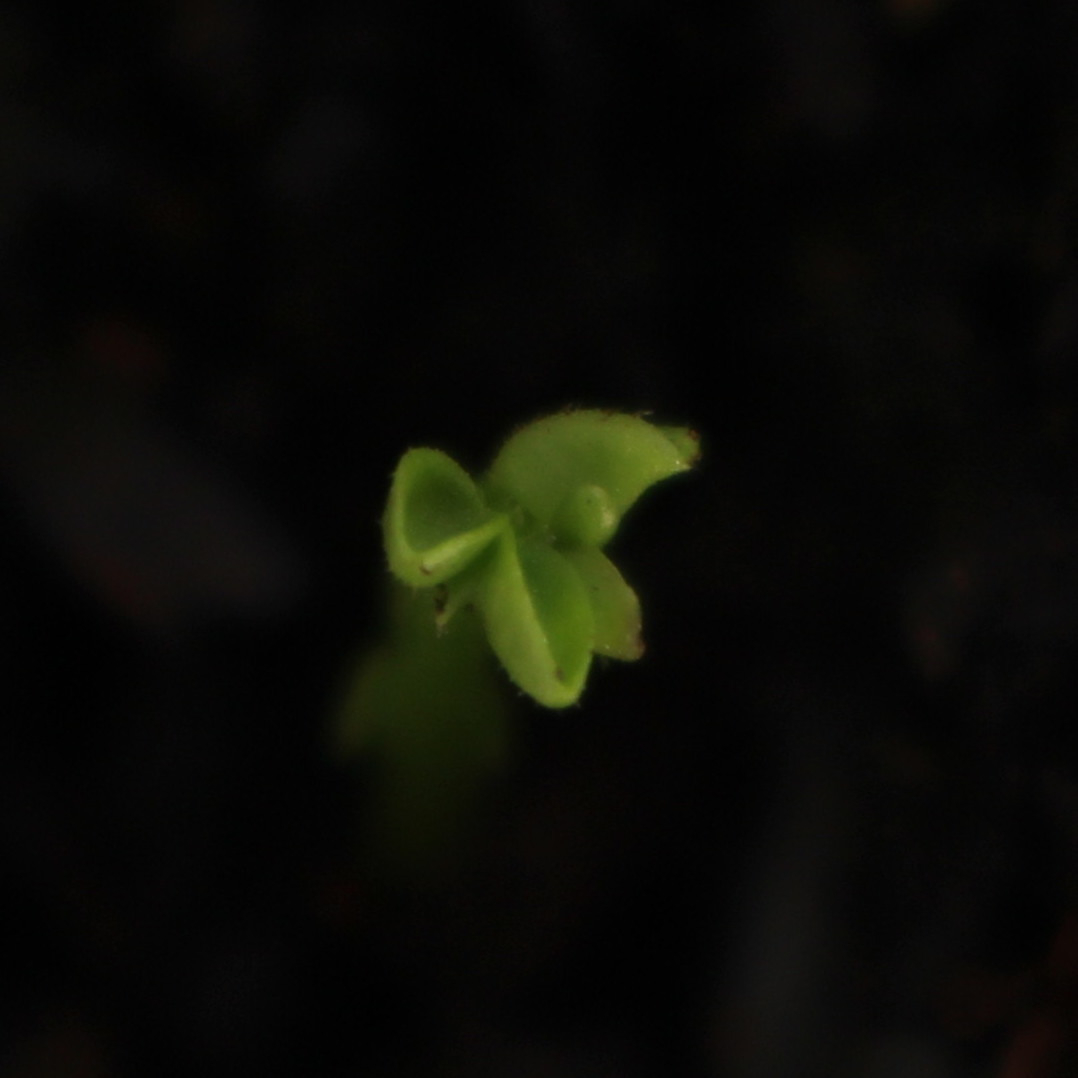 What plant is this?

Vicia sativa
